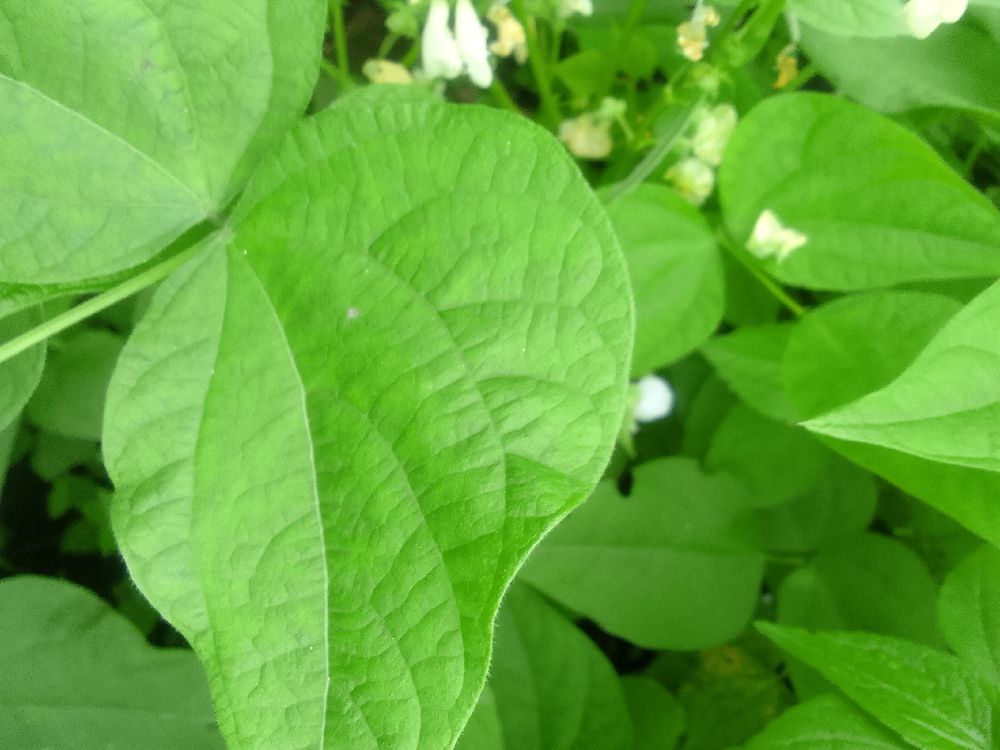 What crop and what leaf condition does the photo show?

common bean, healthy
